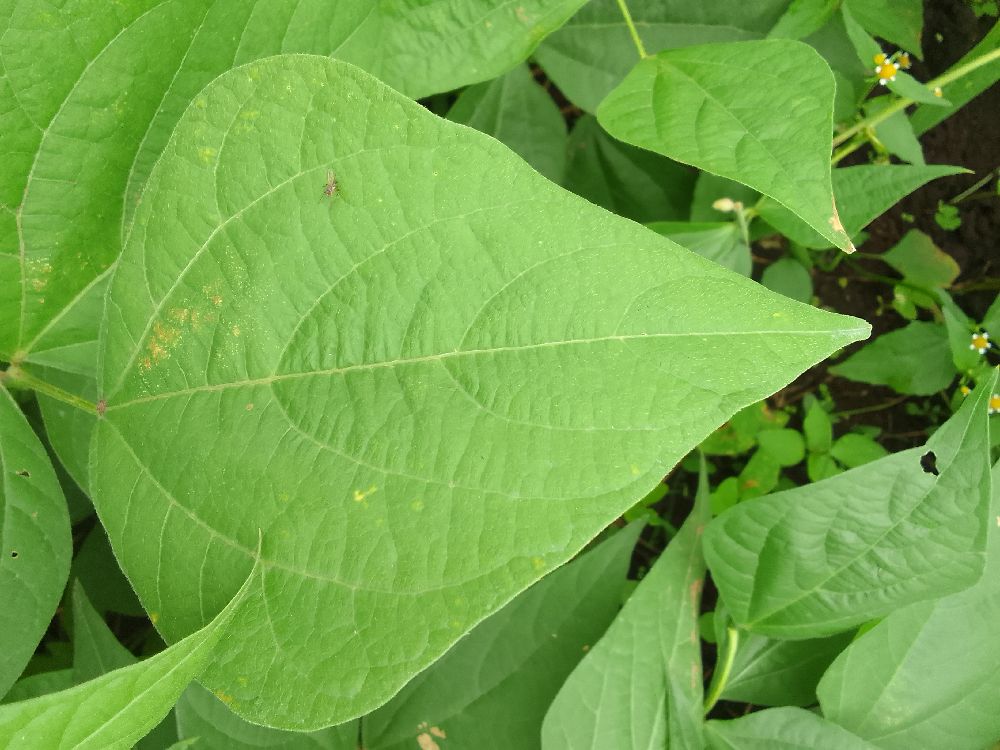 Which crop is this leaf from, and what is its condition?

common bean, healthy
